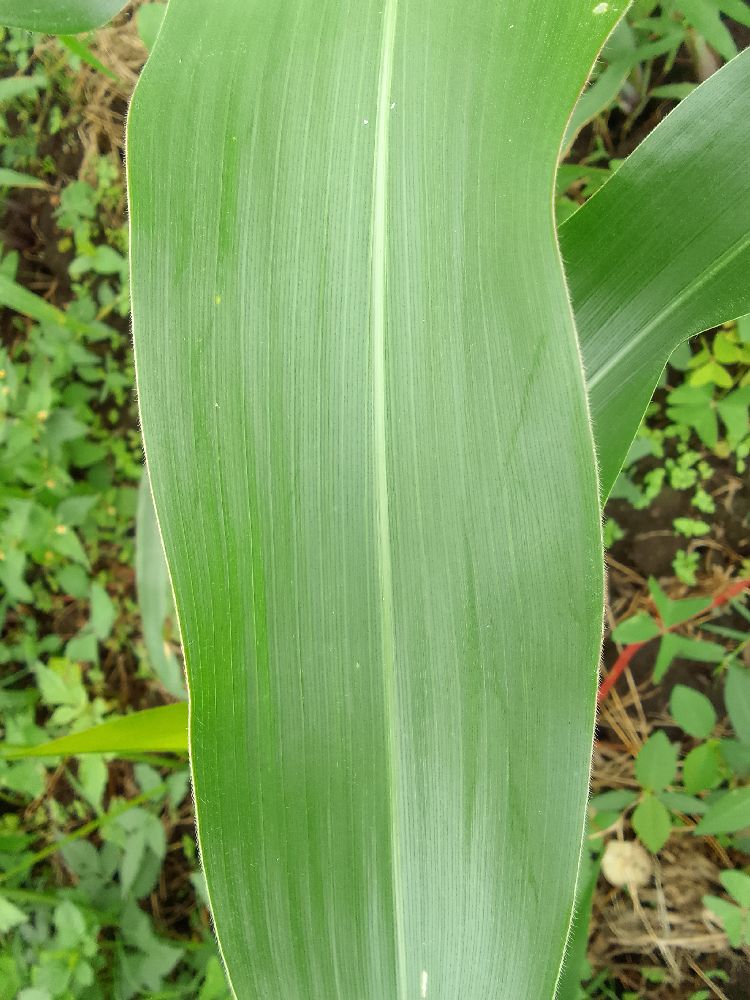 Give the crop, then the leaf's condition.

maize, healthy
